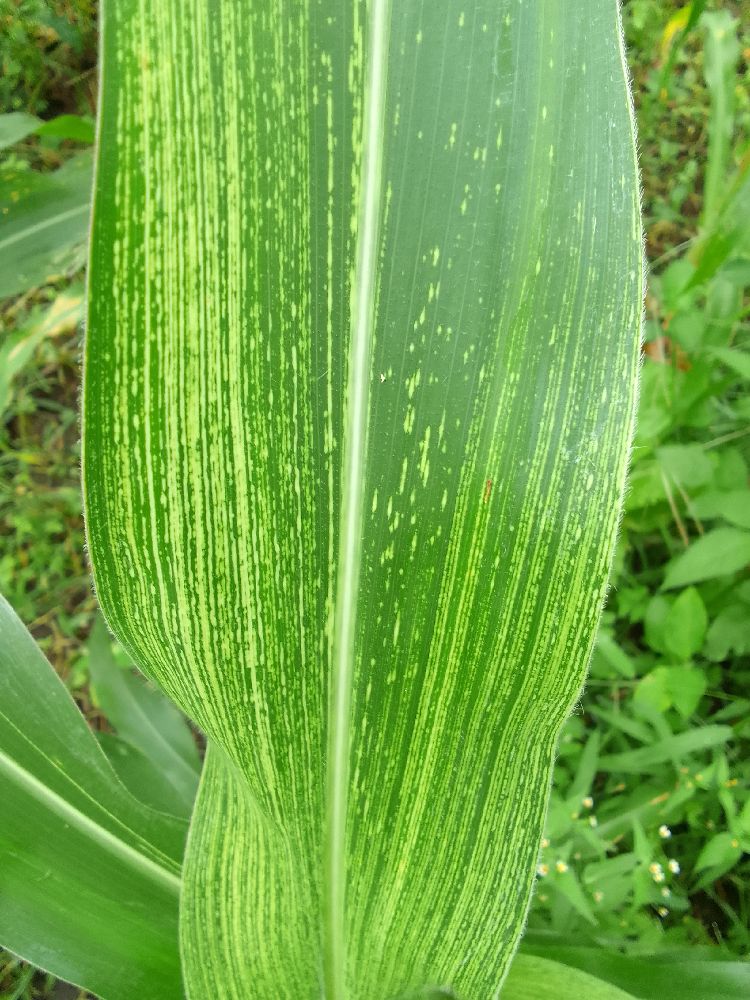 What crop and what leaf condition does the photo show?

maize, maize streak virus
